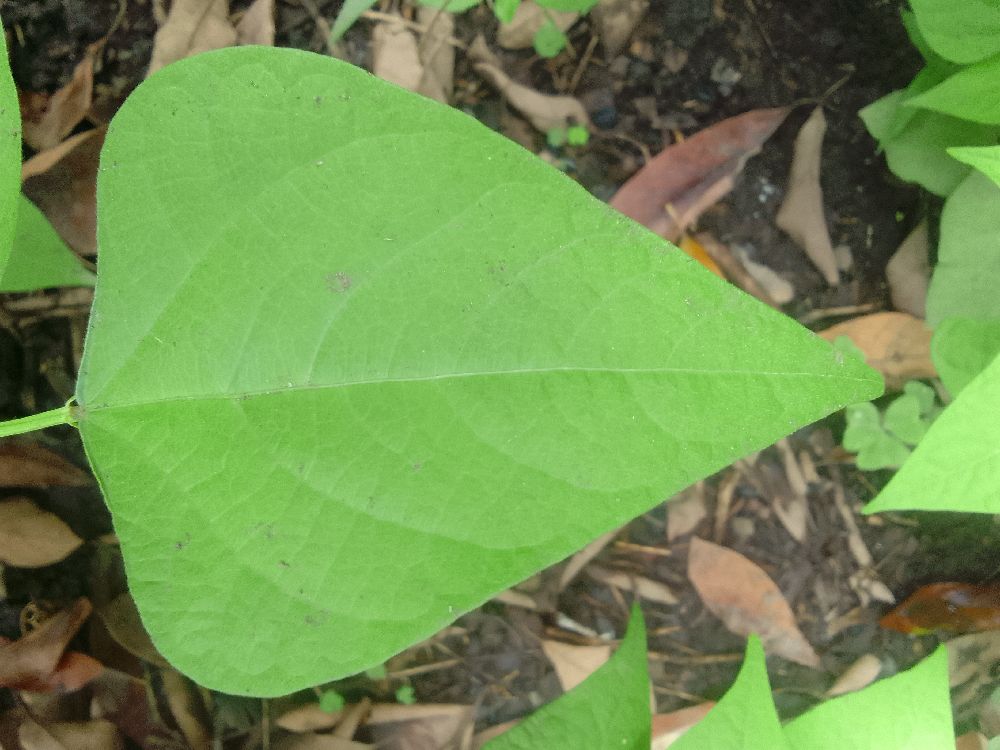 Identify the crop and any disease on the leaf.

common bean, healthy
